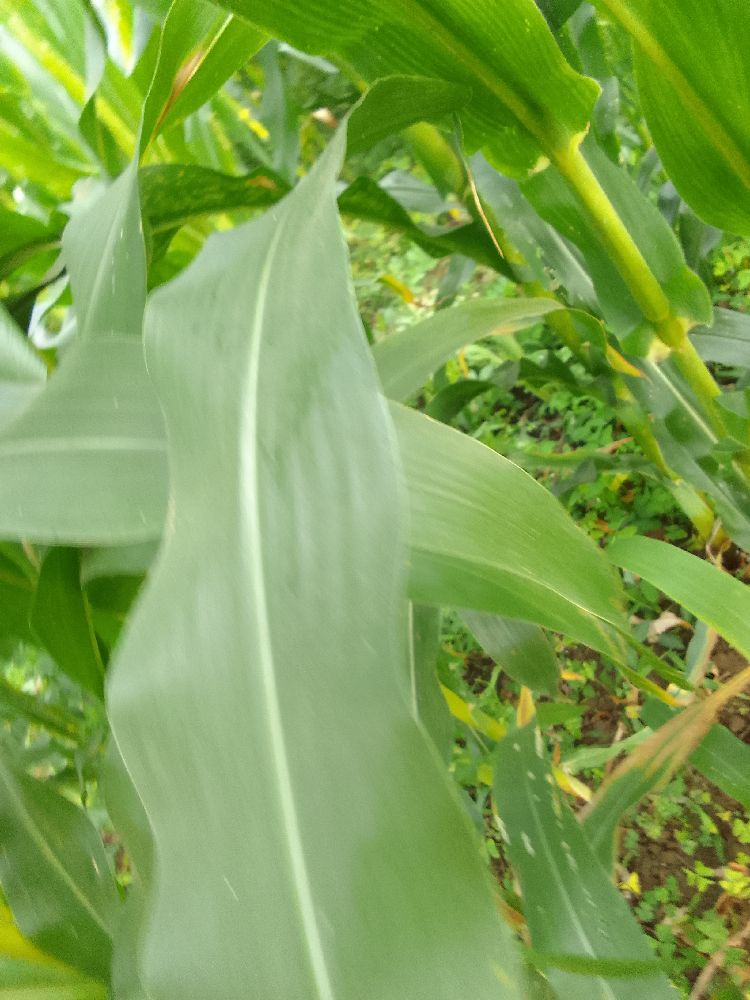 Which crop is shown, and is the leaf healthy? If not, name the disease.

maize, healthy
